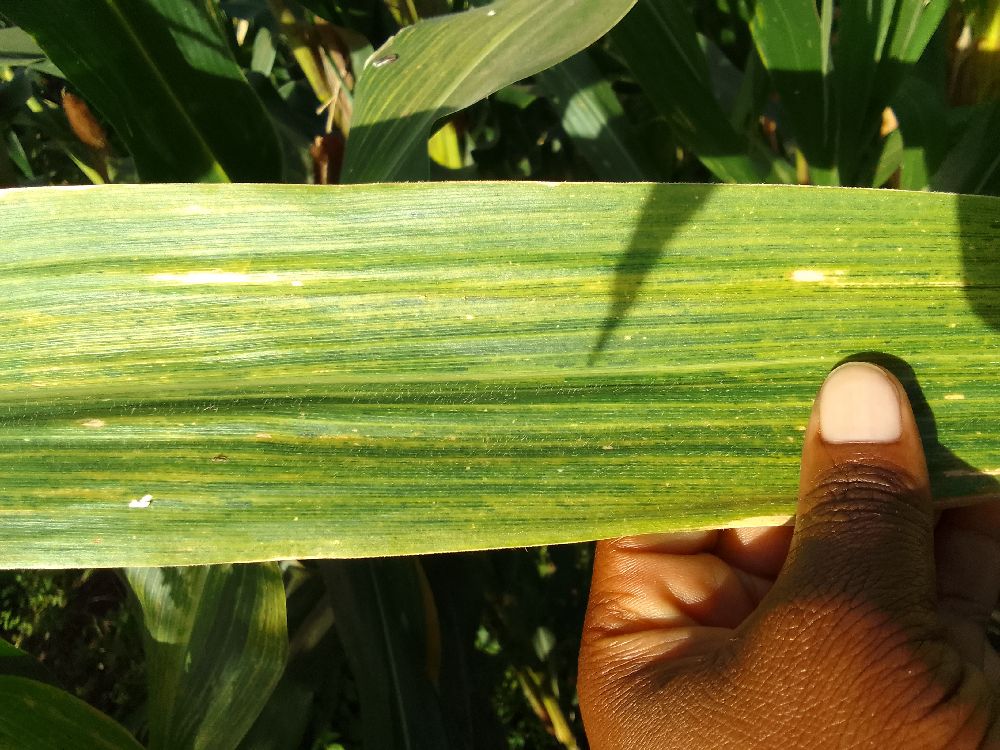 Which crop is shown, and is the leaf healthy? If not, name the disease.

maize, maize lethal necrosis
